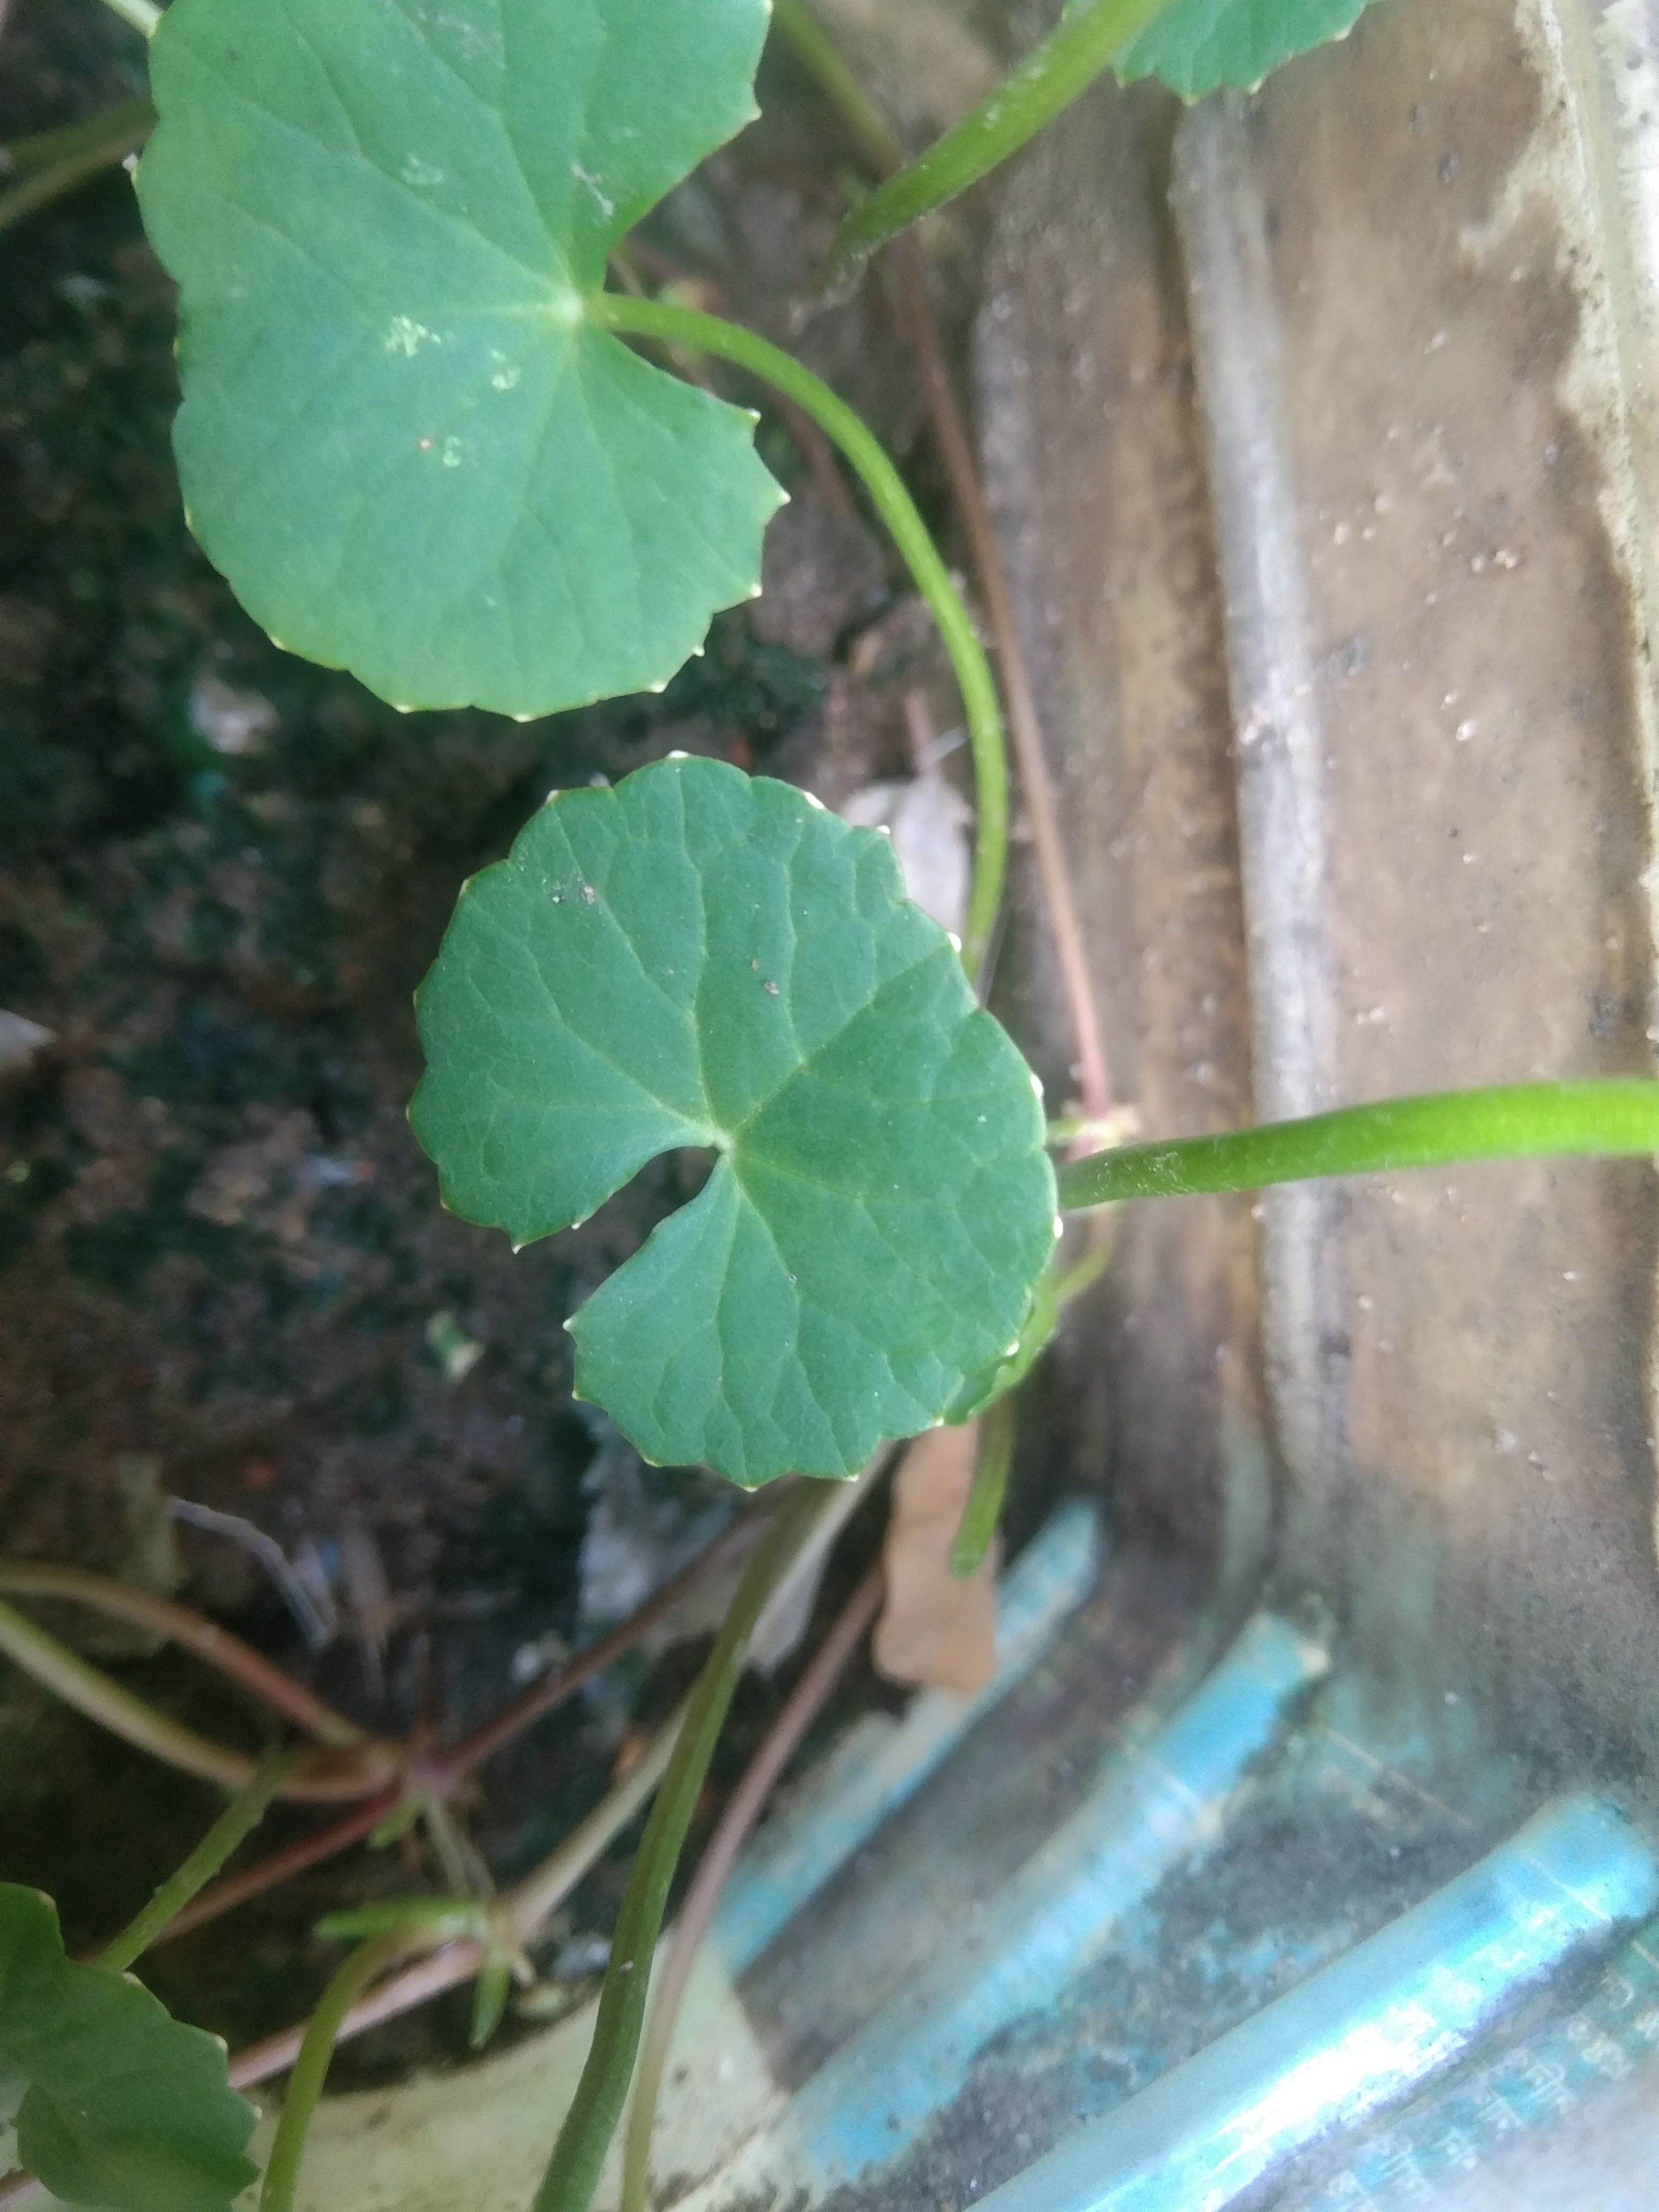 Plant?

thankuni
